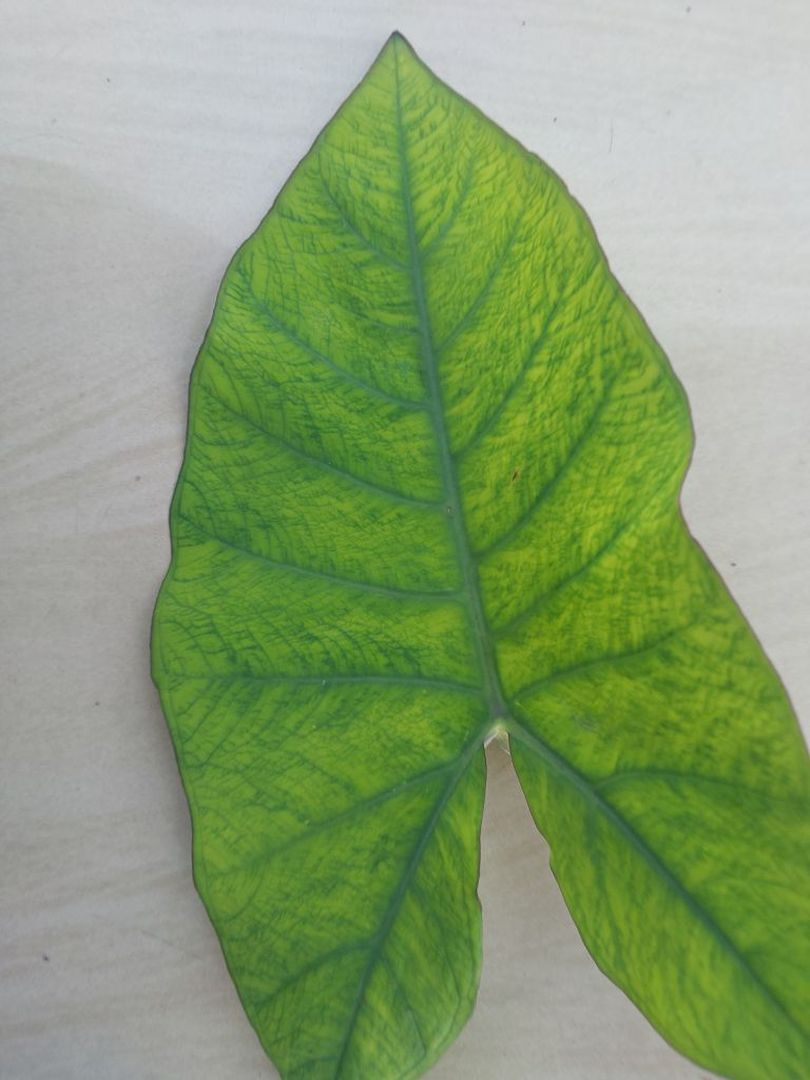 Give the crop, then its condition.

taro, mosaic
